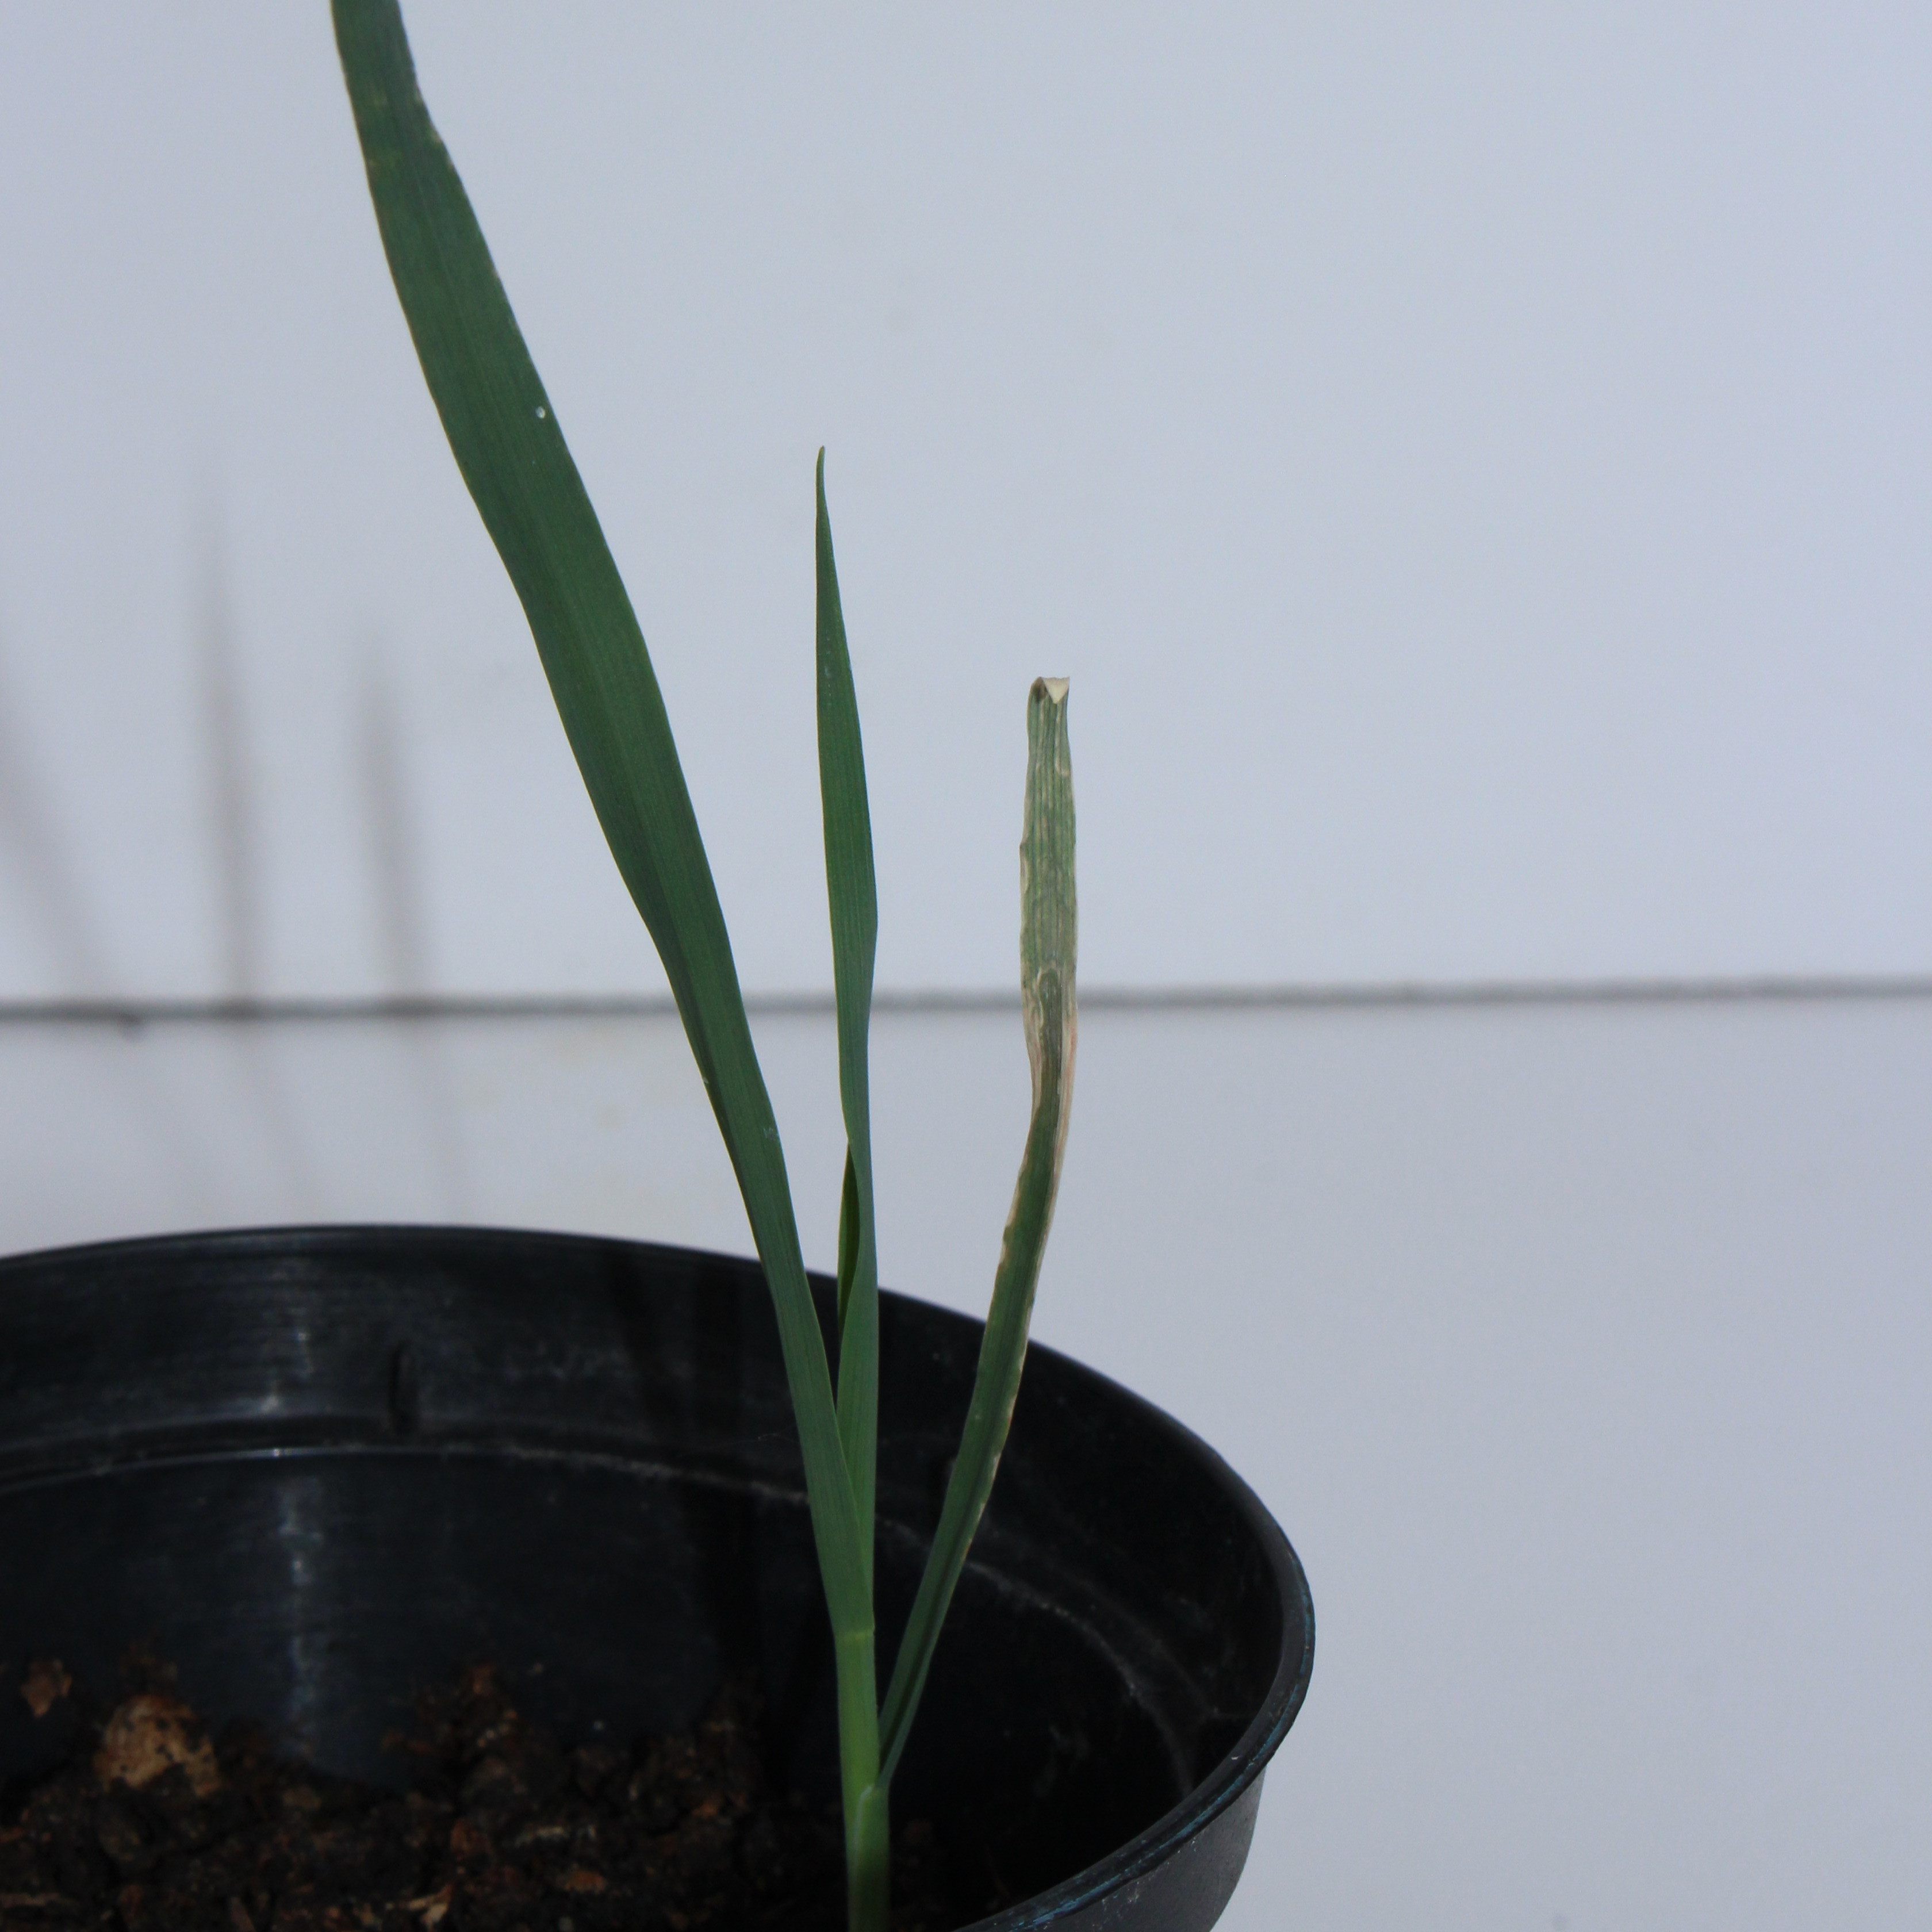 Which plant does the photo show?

Avena sterilis
